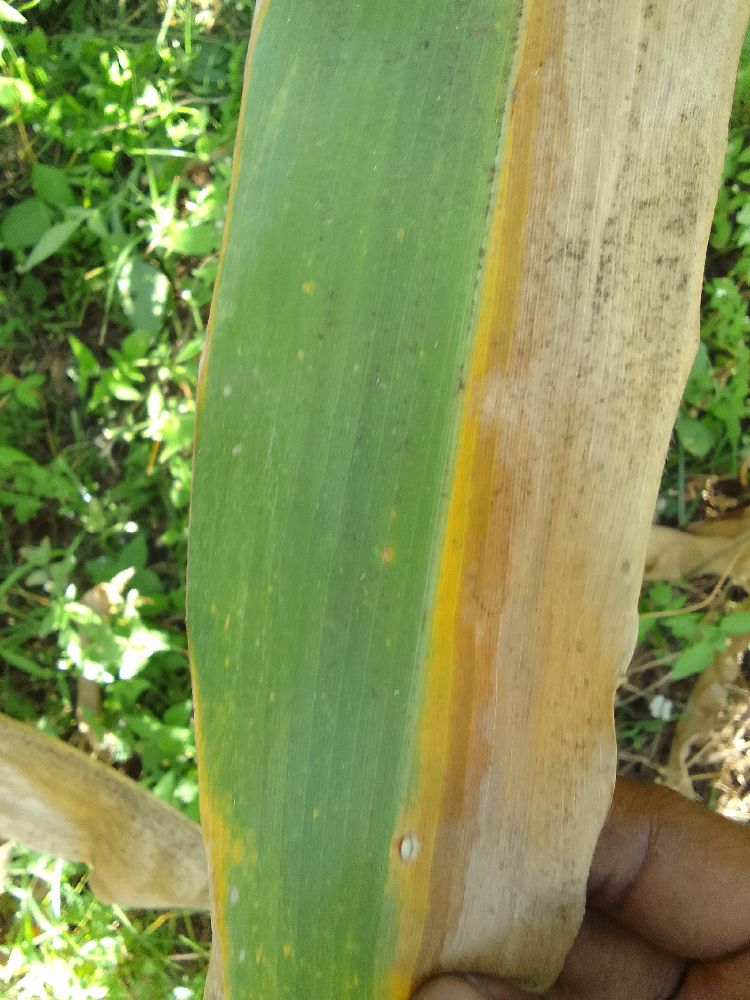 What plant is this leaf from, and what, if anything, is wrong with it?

maize, maize lethal necrosis
